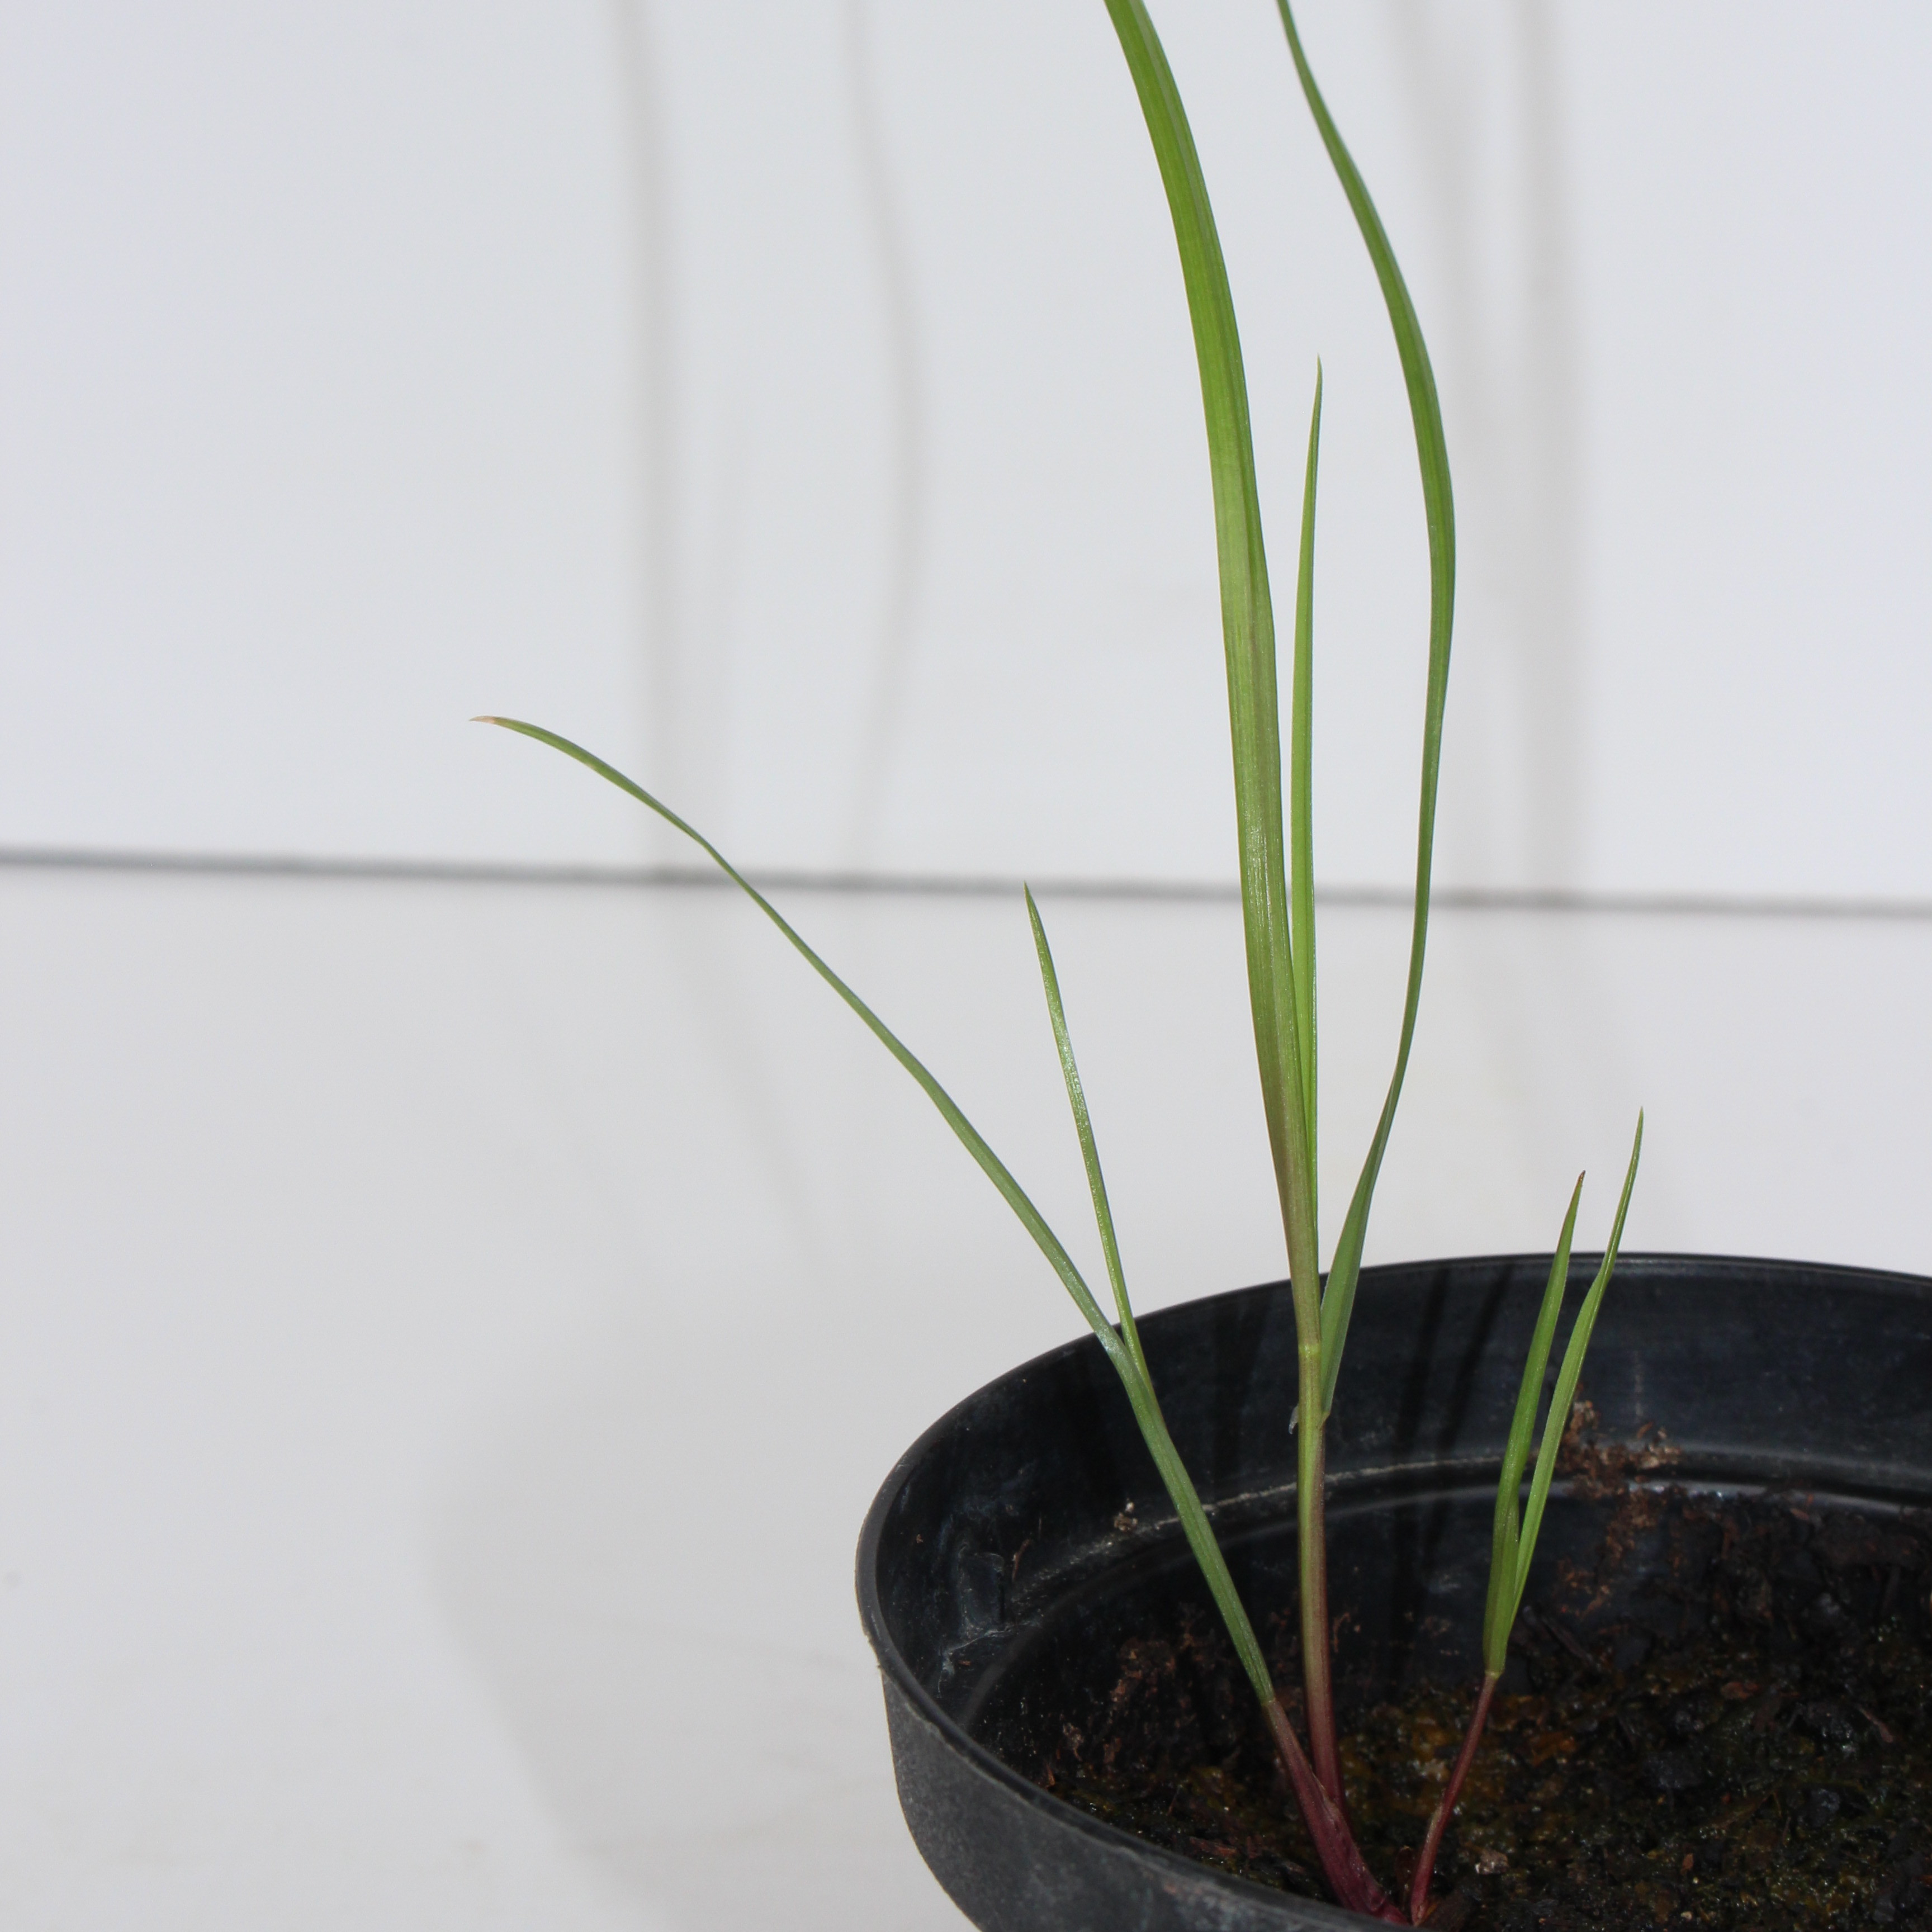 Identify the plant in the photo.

Lolium multiflorum
